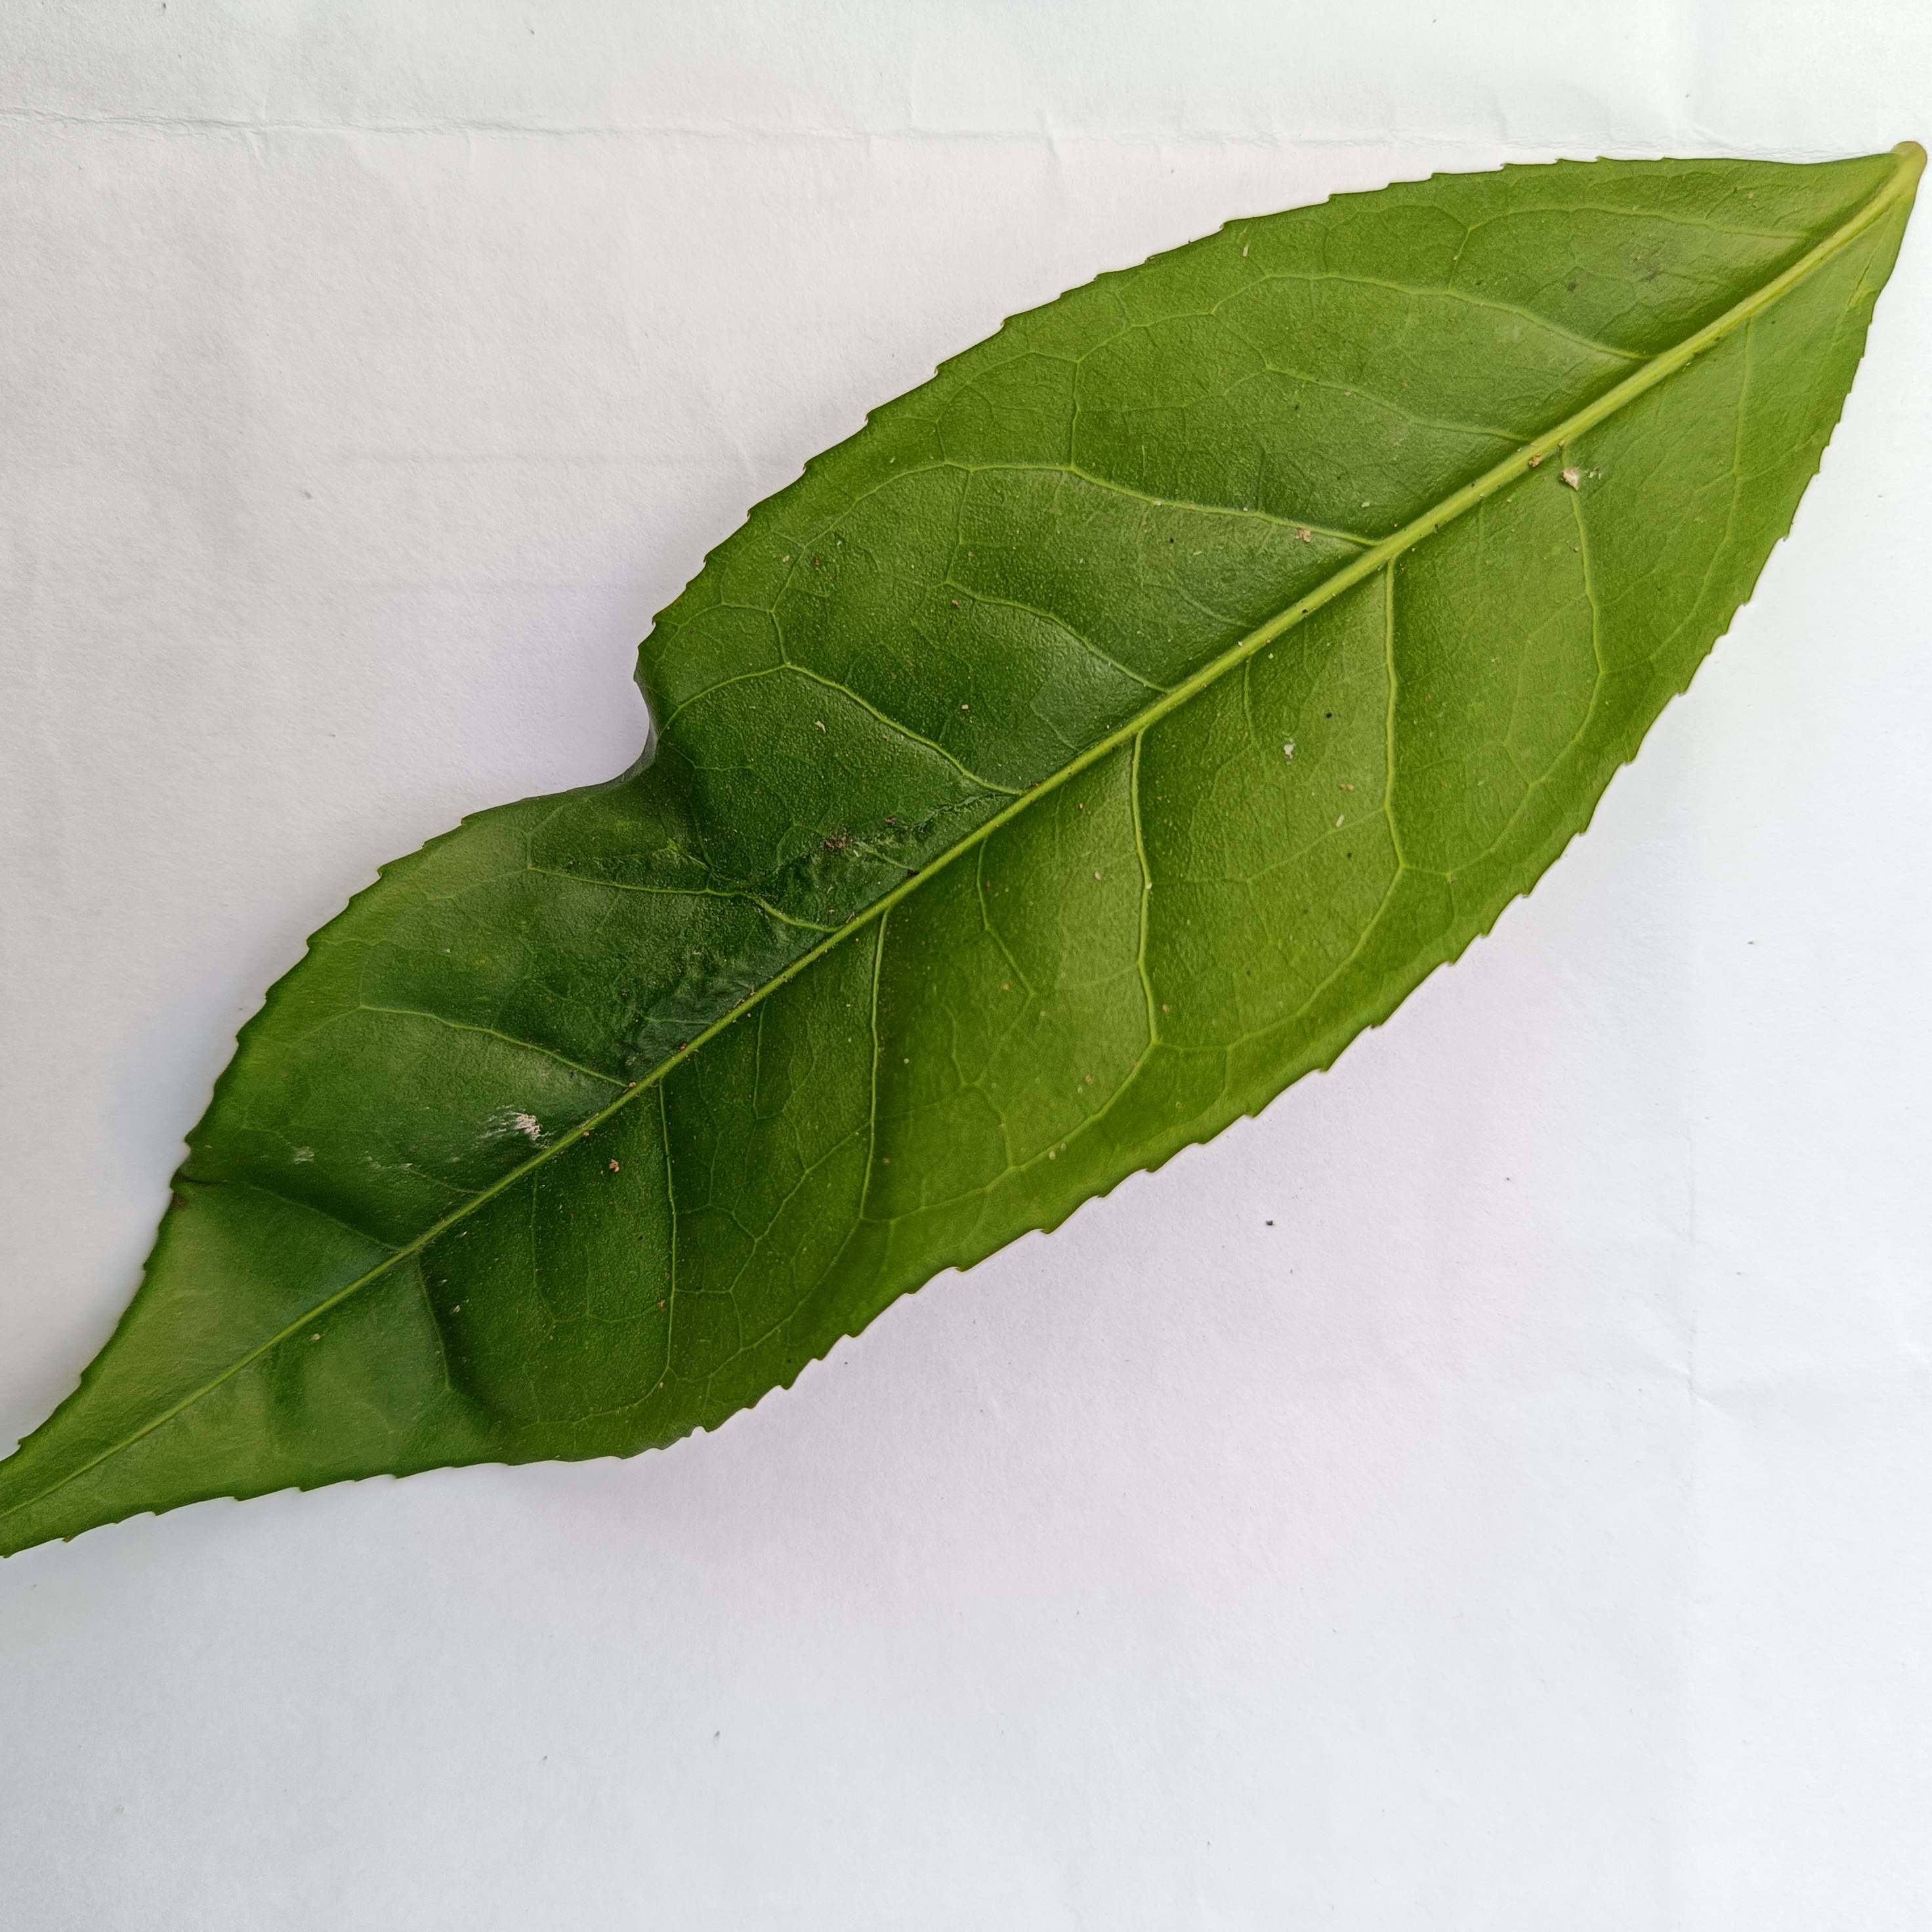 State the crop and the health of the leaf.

tea, healthy
